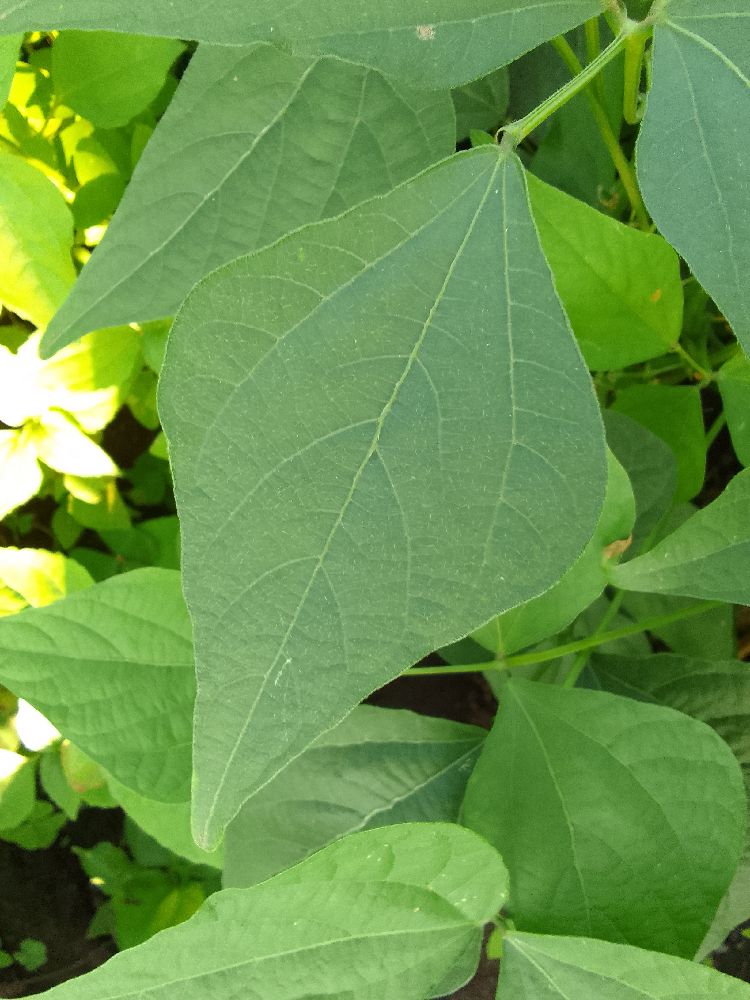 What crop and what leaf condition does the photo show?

common bean, healthy
